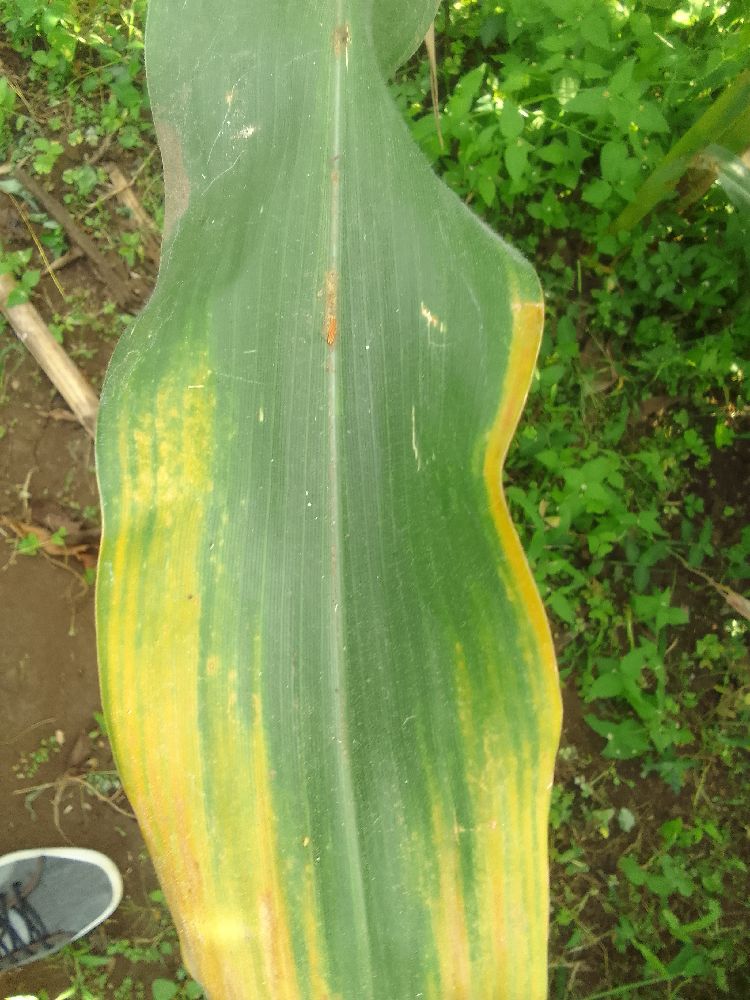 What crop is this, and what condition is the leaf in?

maize, maize lethal necrosis
